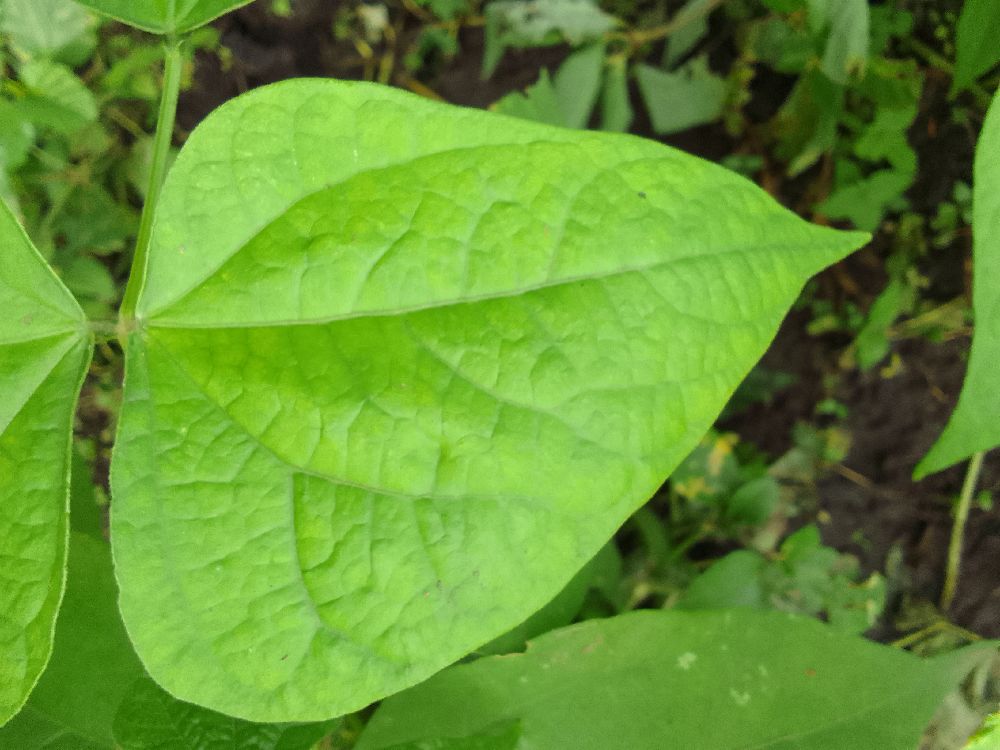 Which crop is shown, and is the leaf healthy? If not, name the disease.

common bean, healthy
